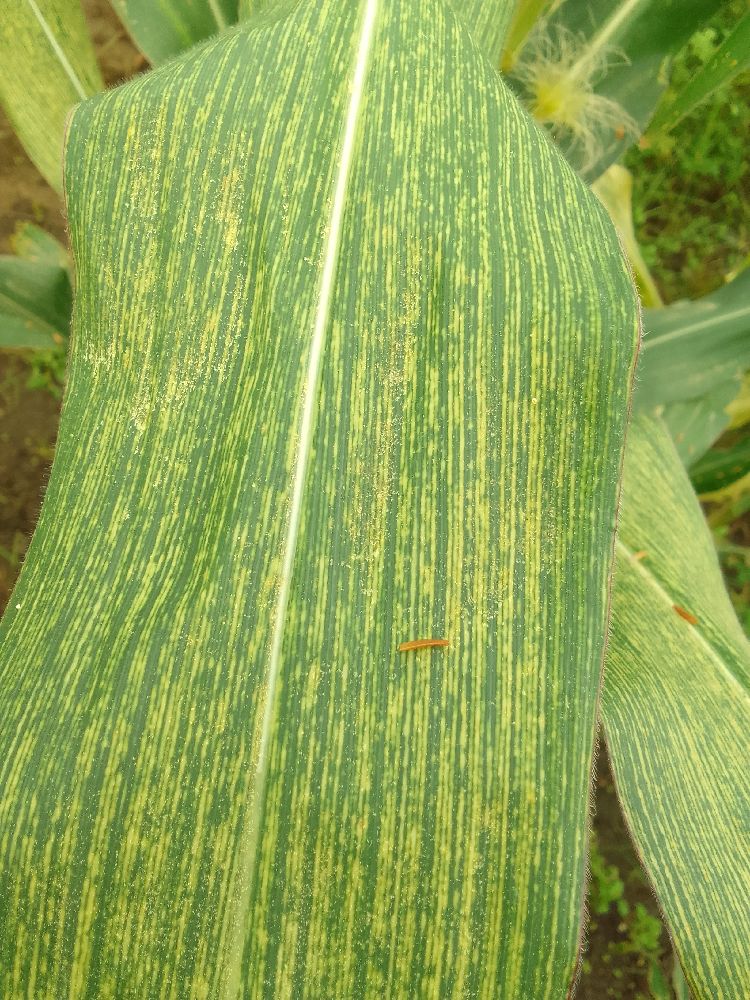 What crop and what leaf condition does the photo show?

maize, maize streak virus
